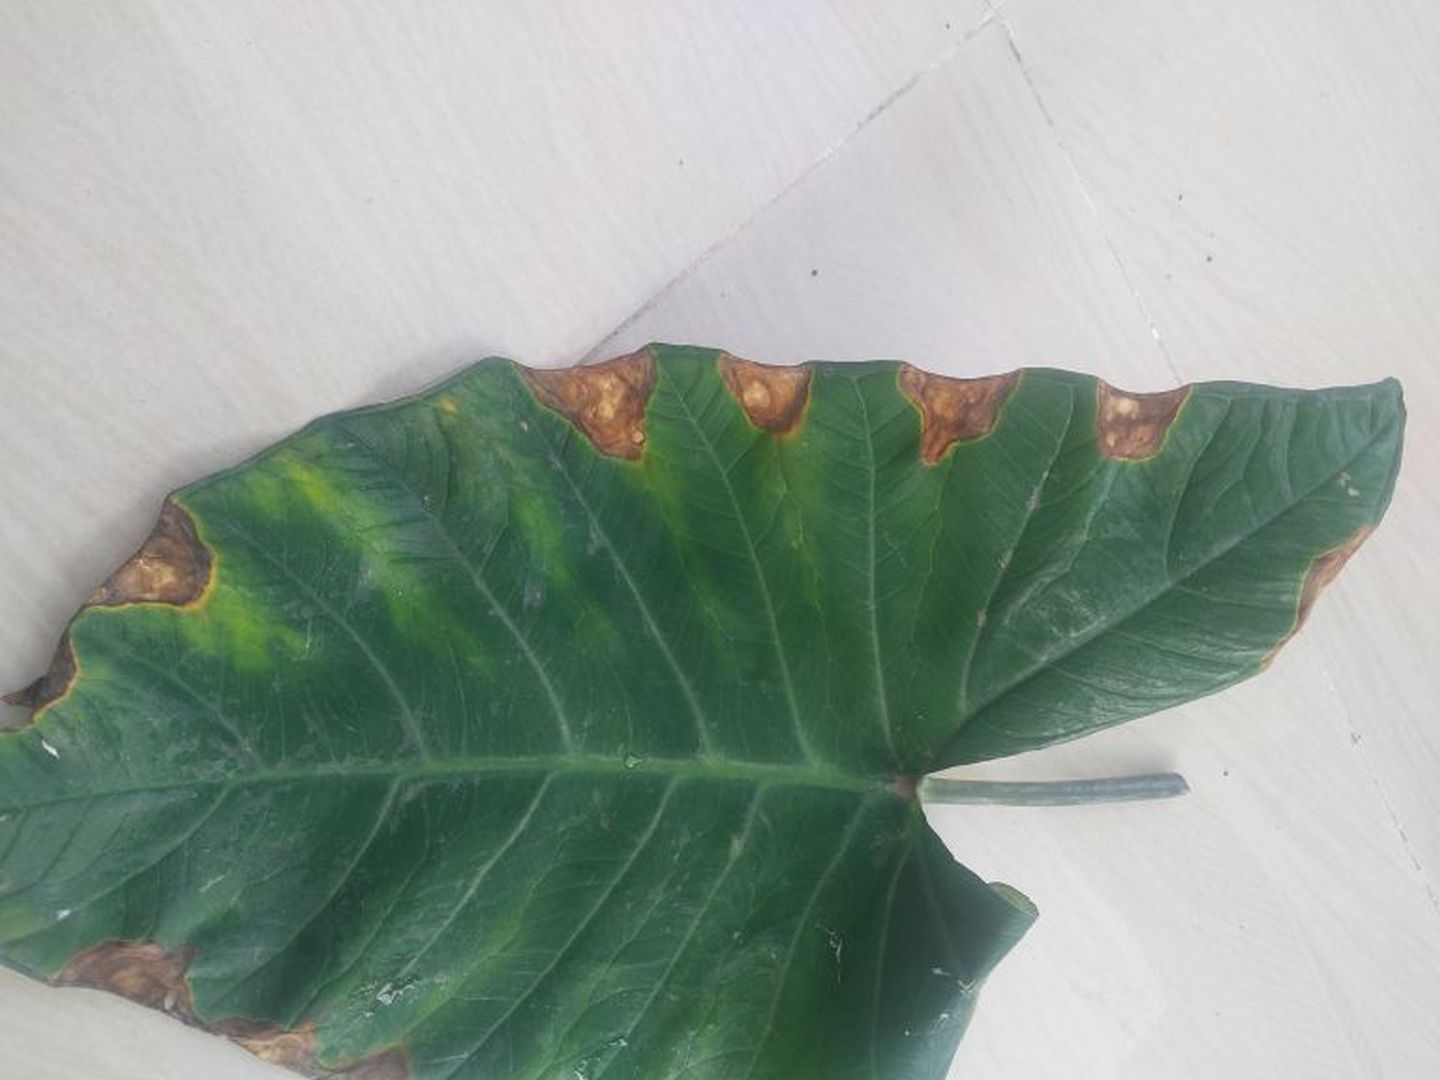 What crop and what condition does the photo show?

taro, leaf blight
